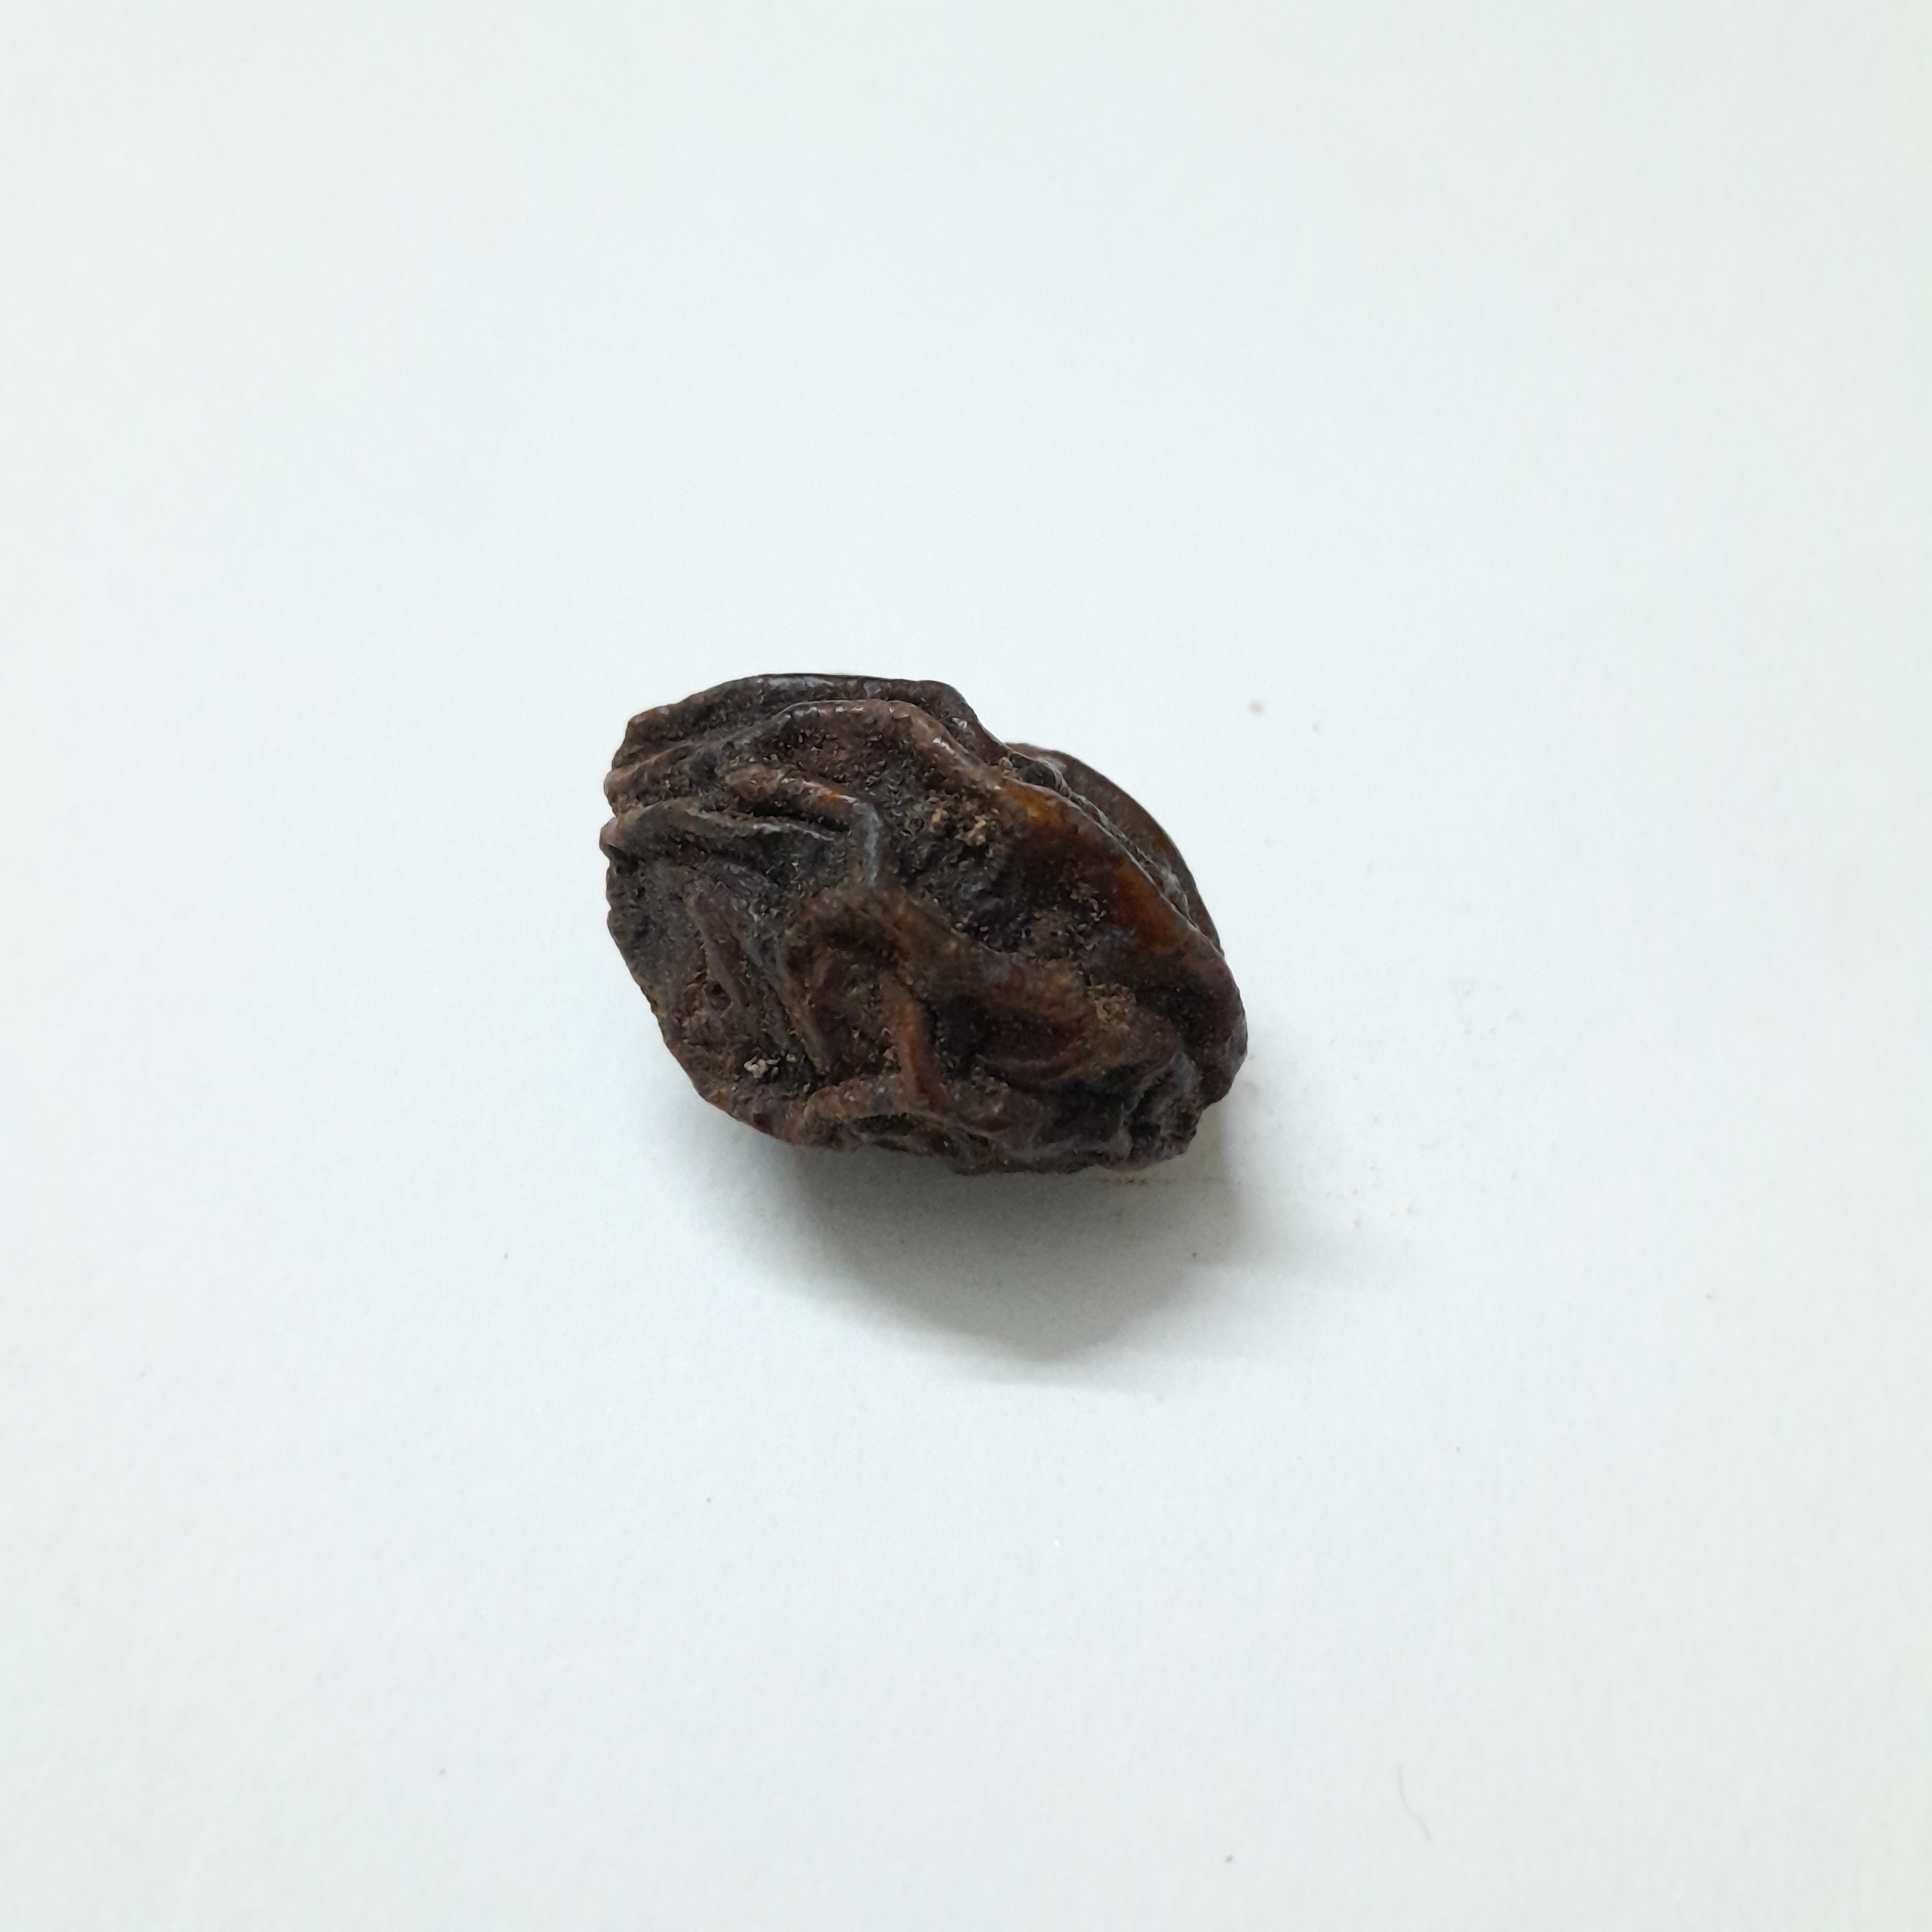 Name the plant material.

kadukharik
